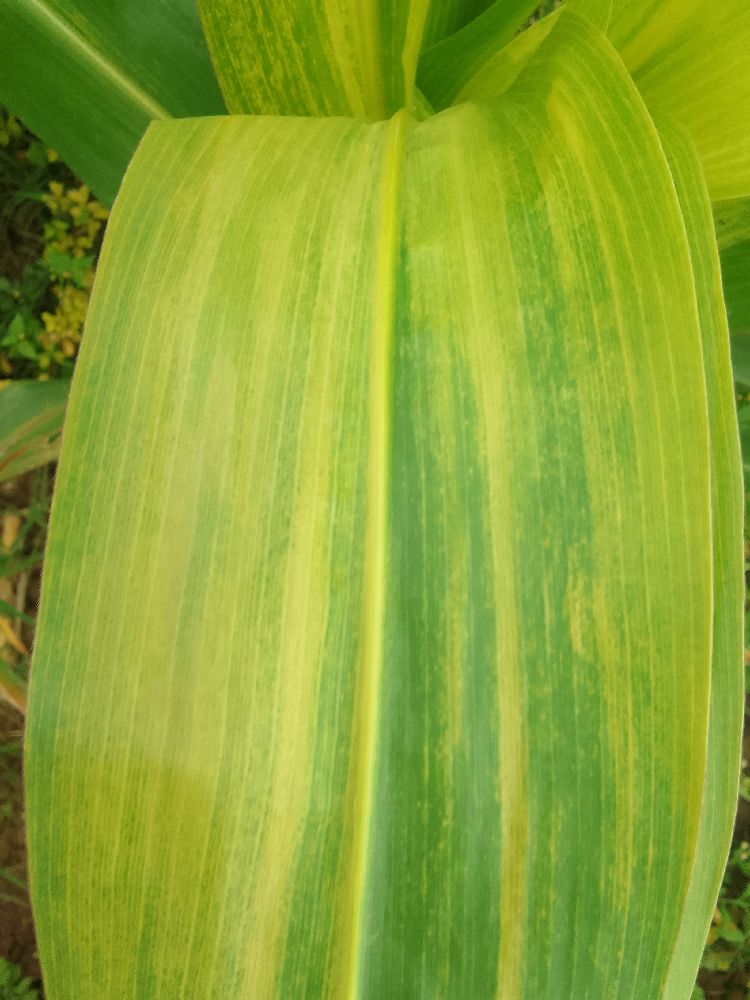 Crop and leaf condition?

maize, maize lethal necrosis
